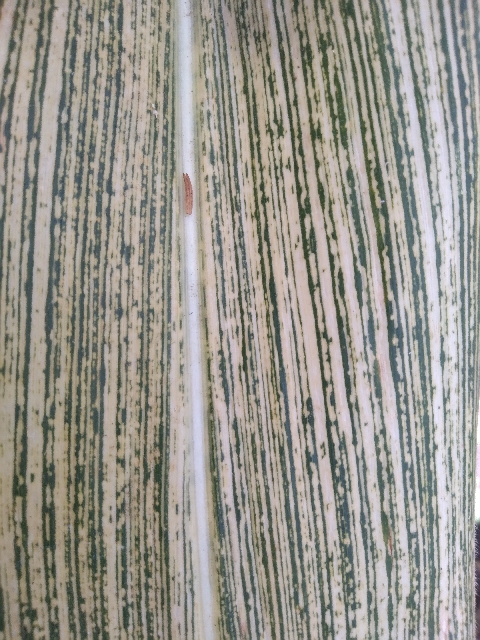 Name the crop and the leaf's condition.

maize, maize streak virus
